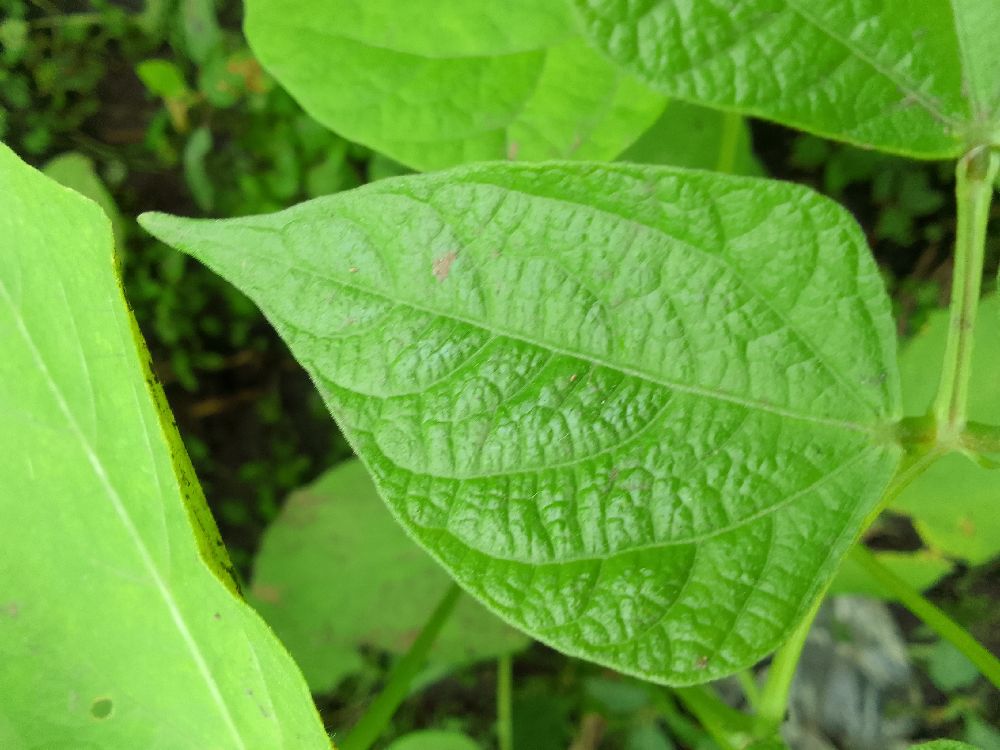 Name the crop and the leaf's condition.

common bean, healthy
